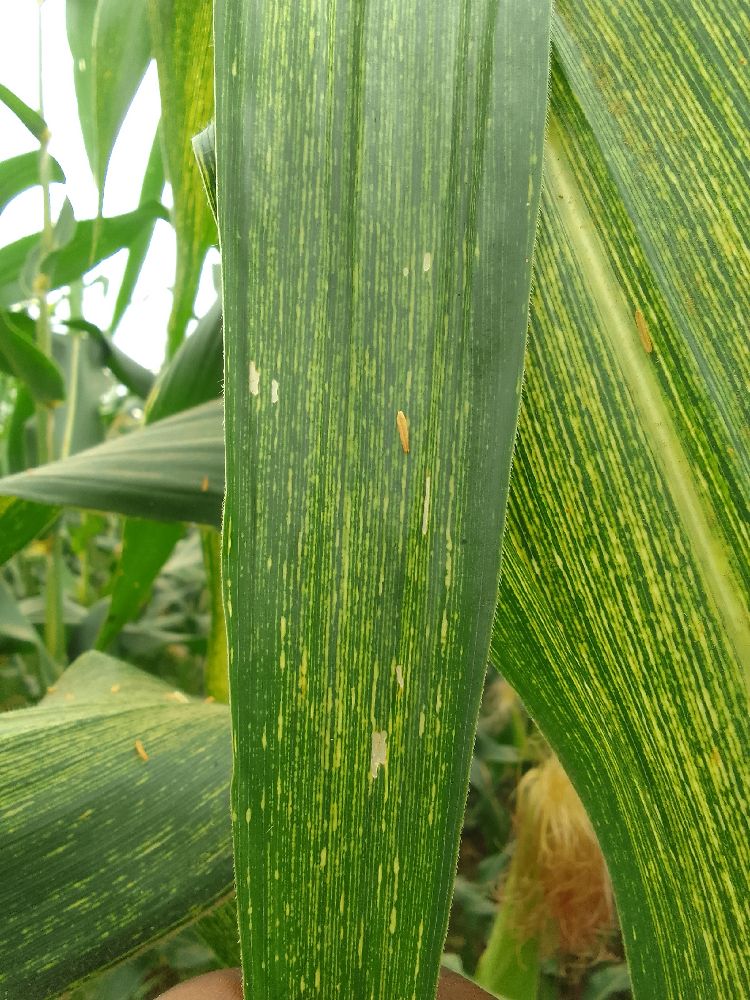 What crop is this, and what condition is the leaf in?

maize, maize streak virus
